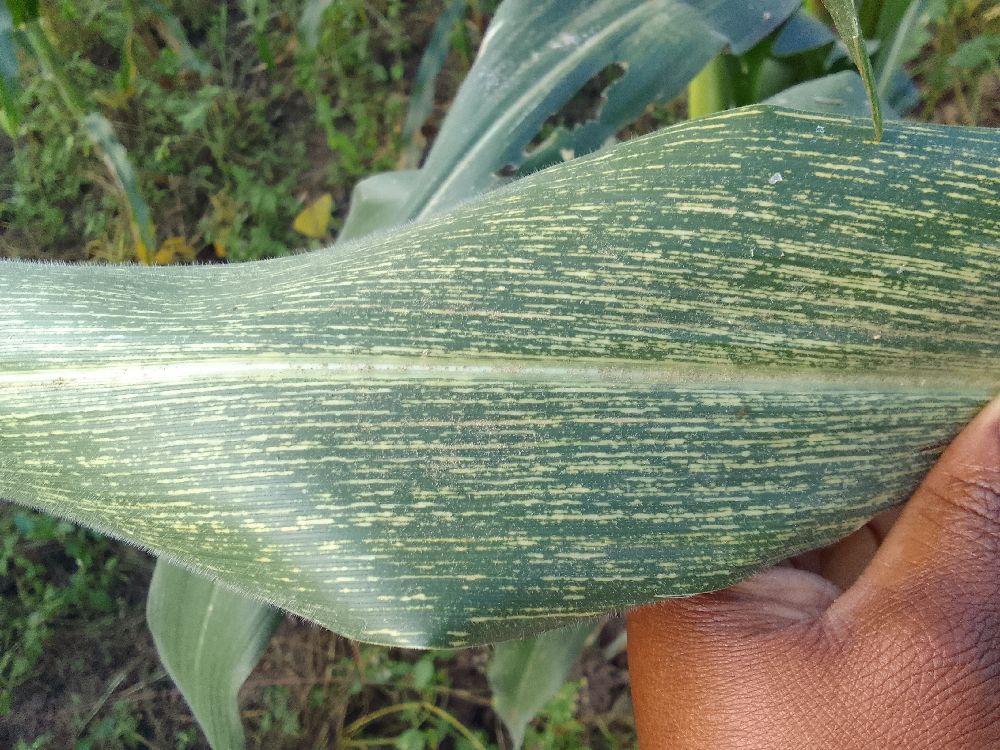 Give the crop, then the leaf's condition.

maize, maize streak virus
